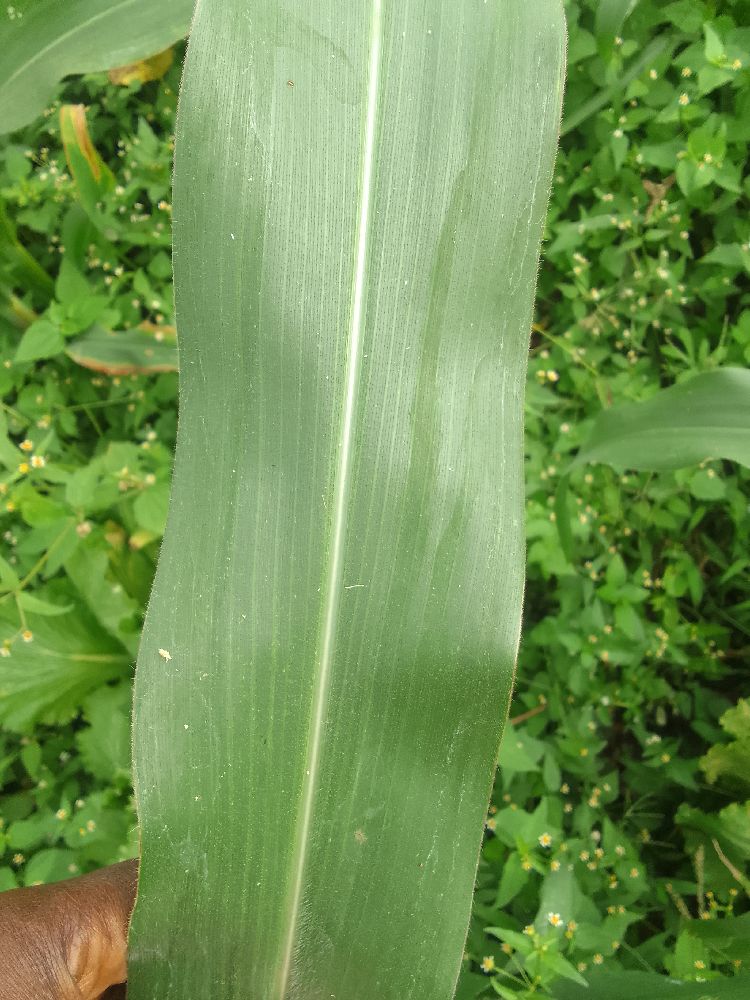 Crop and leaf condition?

maize, healthy
